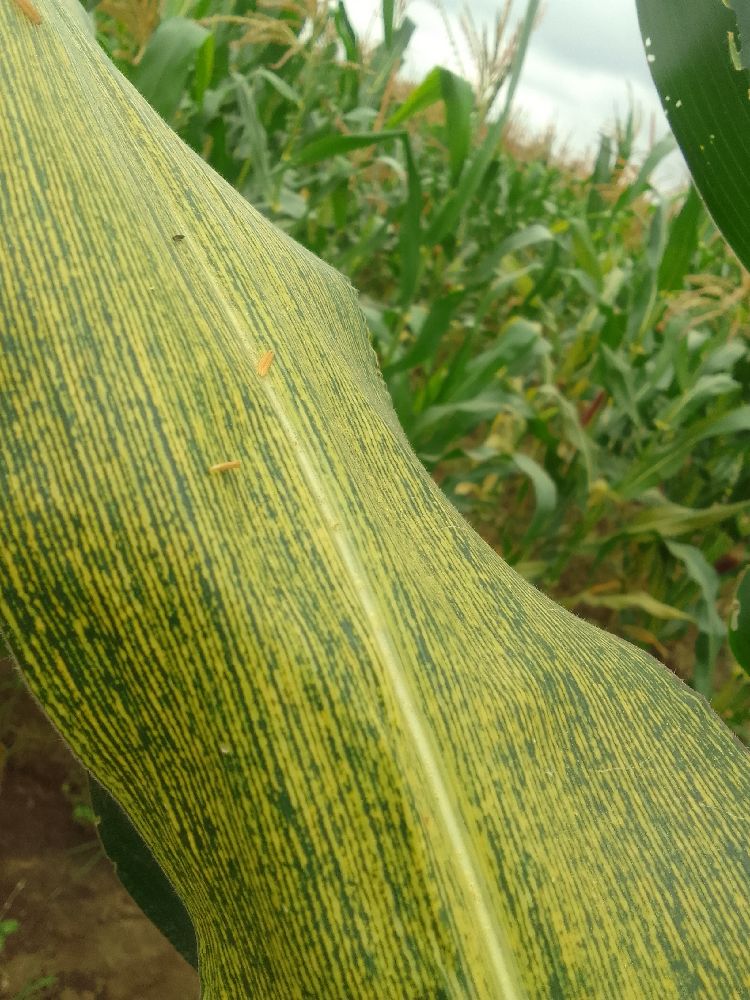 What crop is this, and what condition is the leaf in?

maize, maize streak virus
